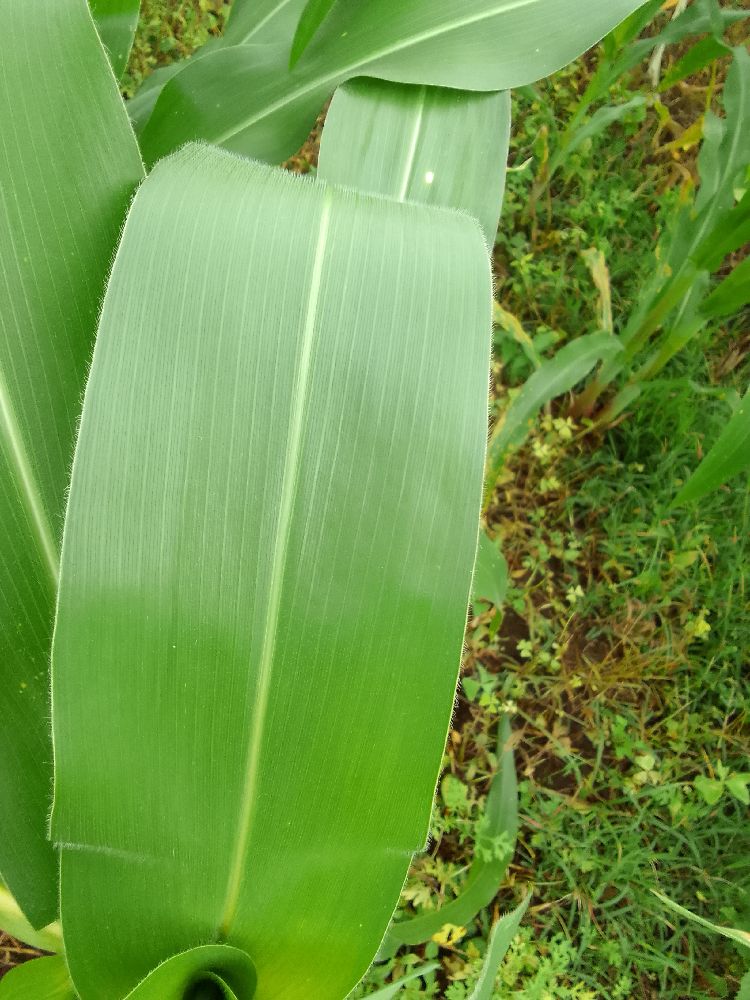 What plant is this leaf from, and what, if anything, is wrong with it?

maize, healthy
